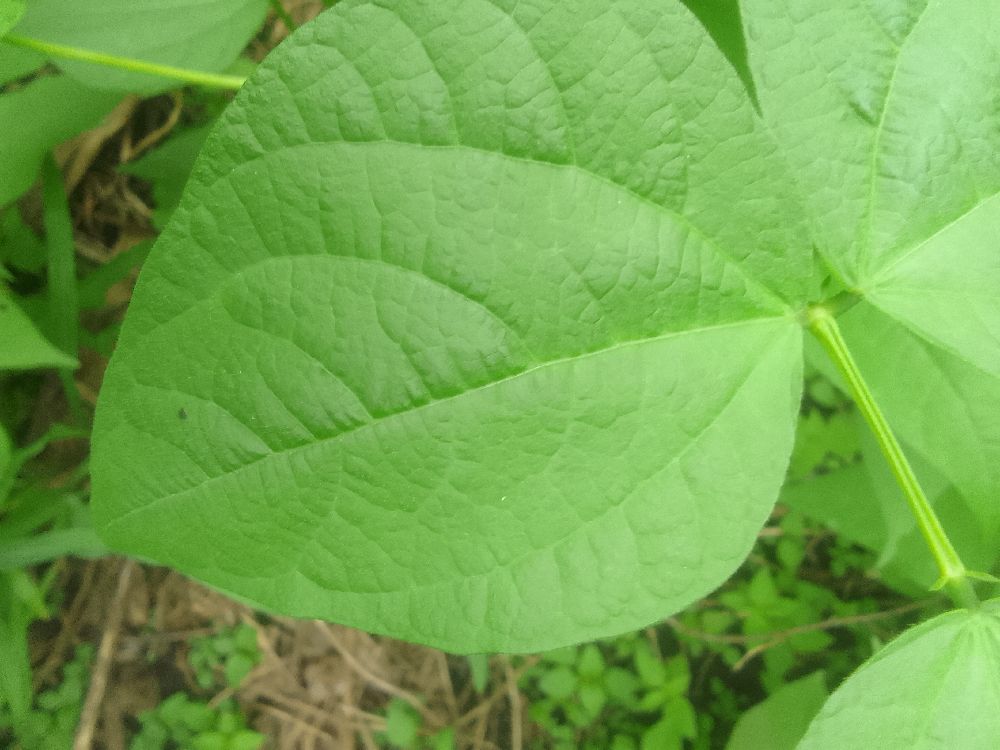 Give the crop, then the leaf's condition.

common bean, healthy
